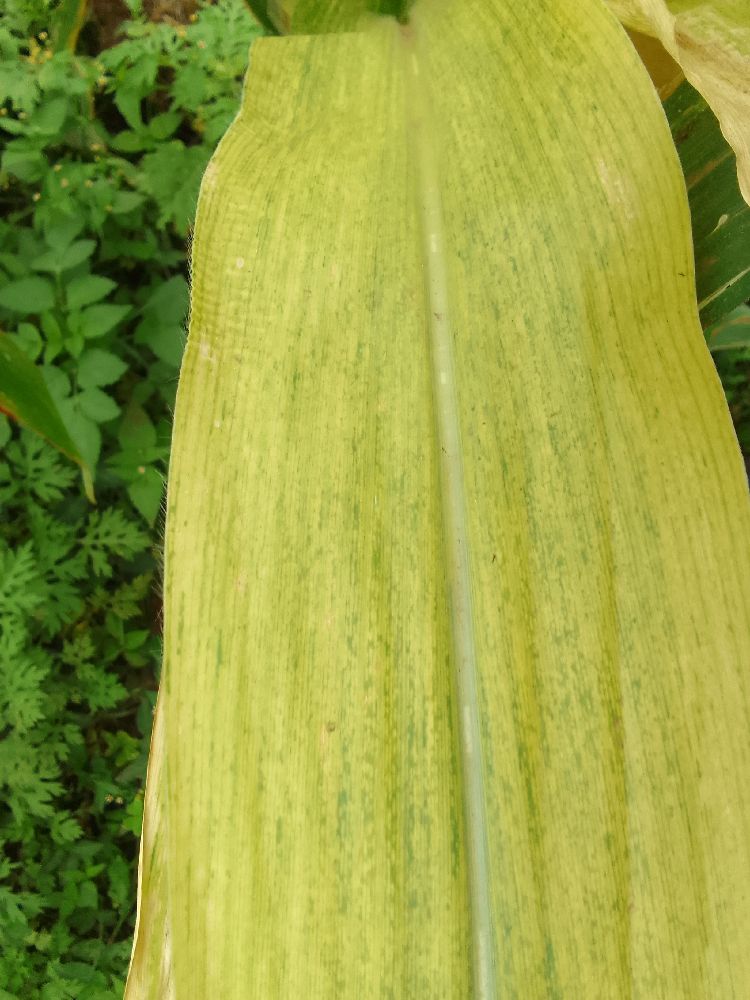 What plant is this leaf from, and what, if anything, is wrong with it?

maize, maize lethal necrosis
